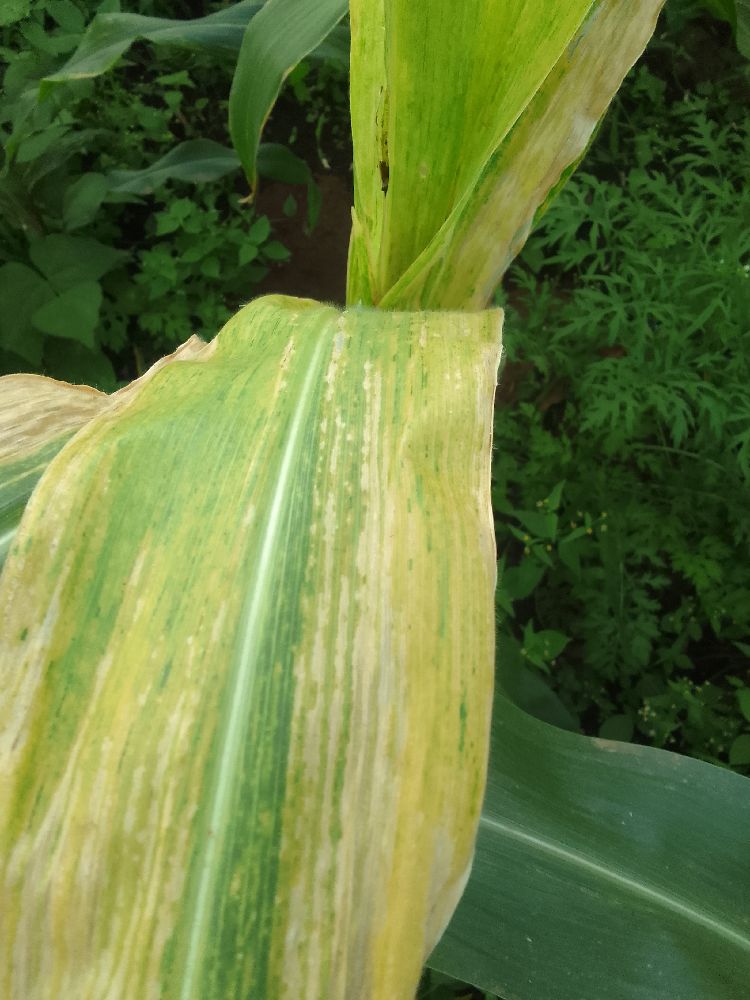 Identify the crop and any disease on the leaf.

maize, maize lethal necrosis
